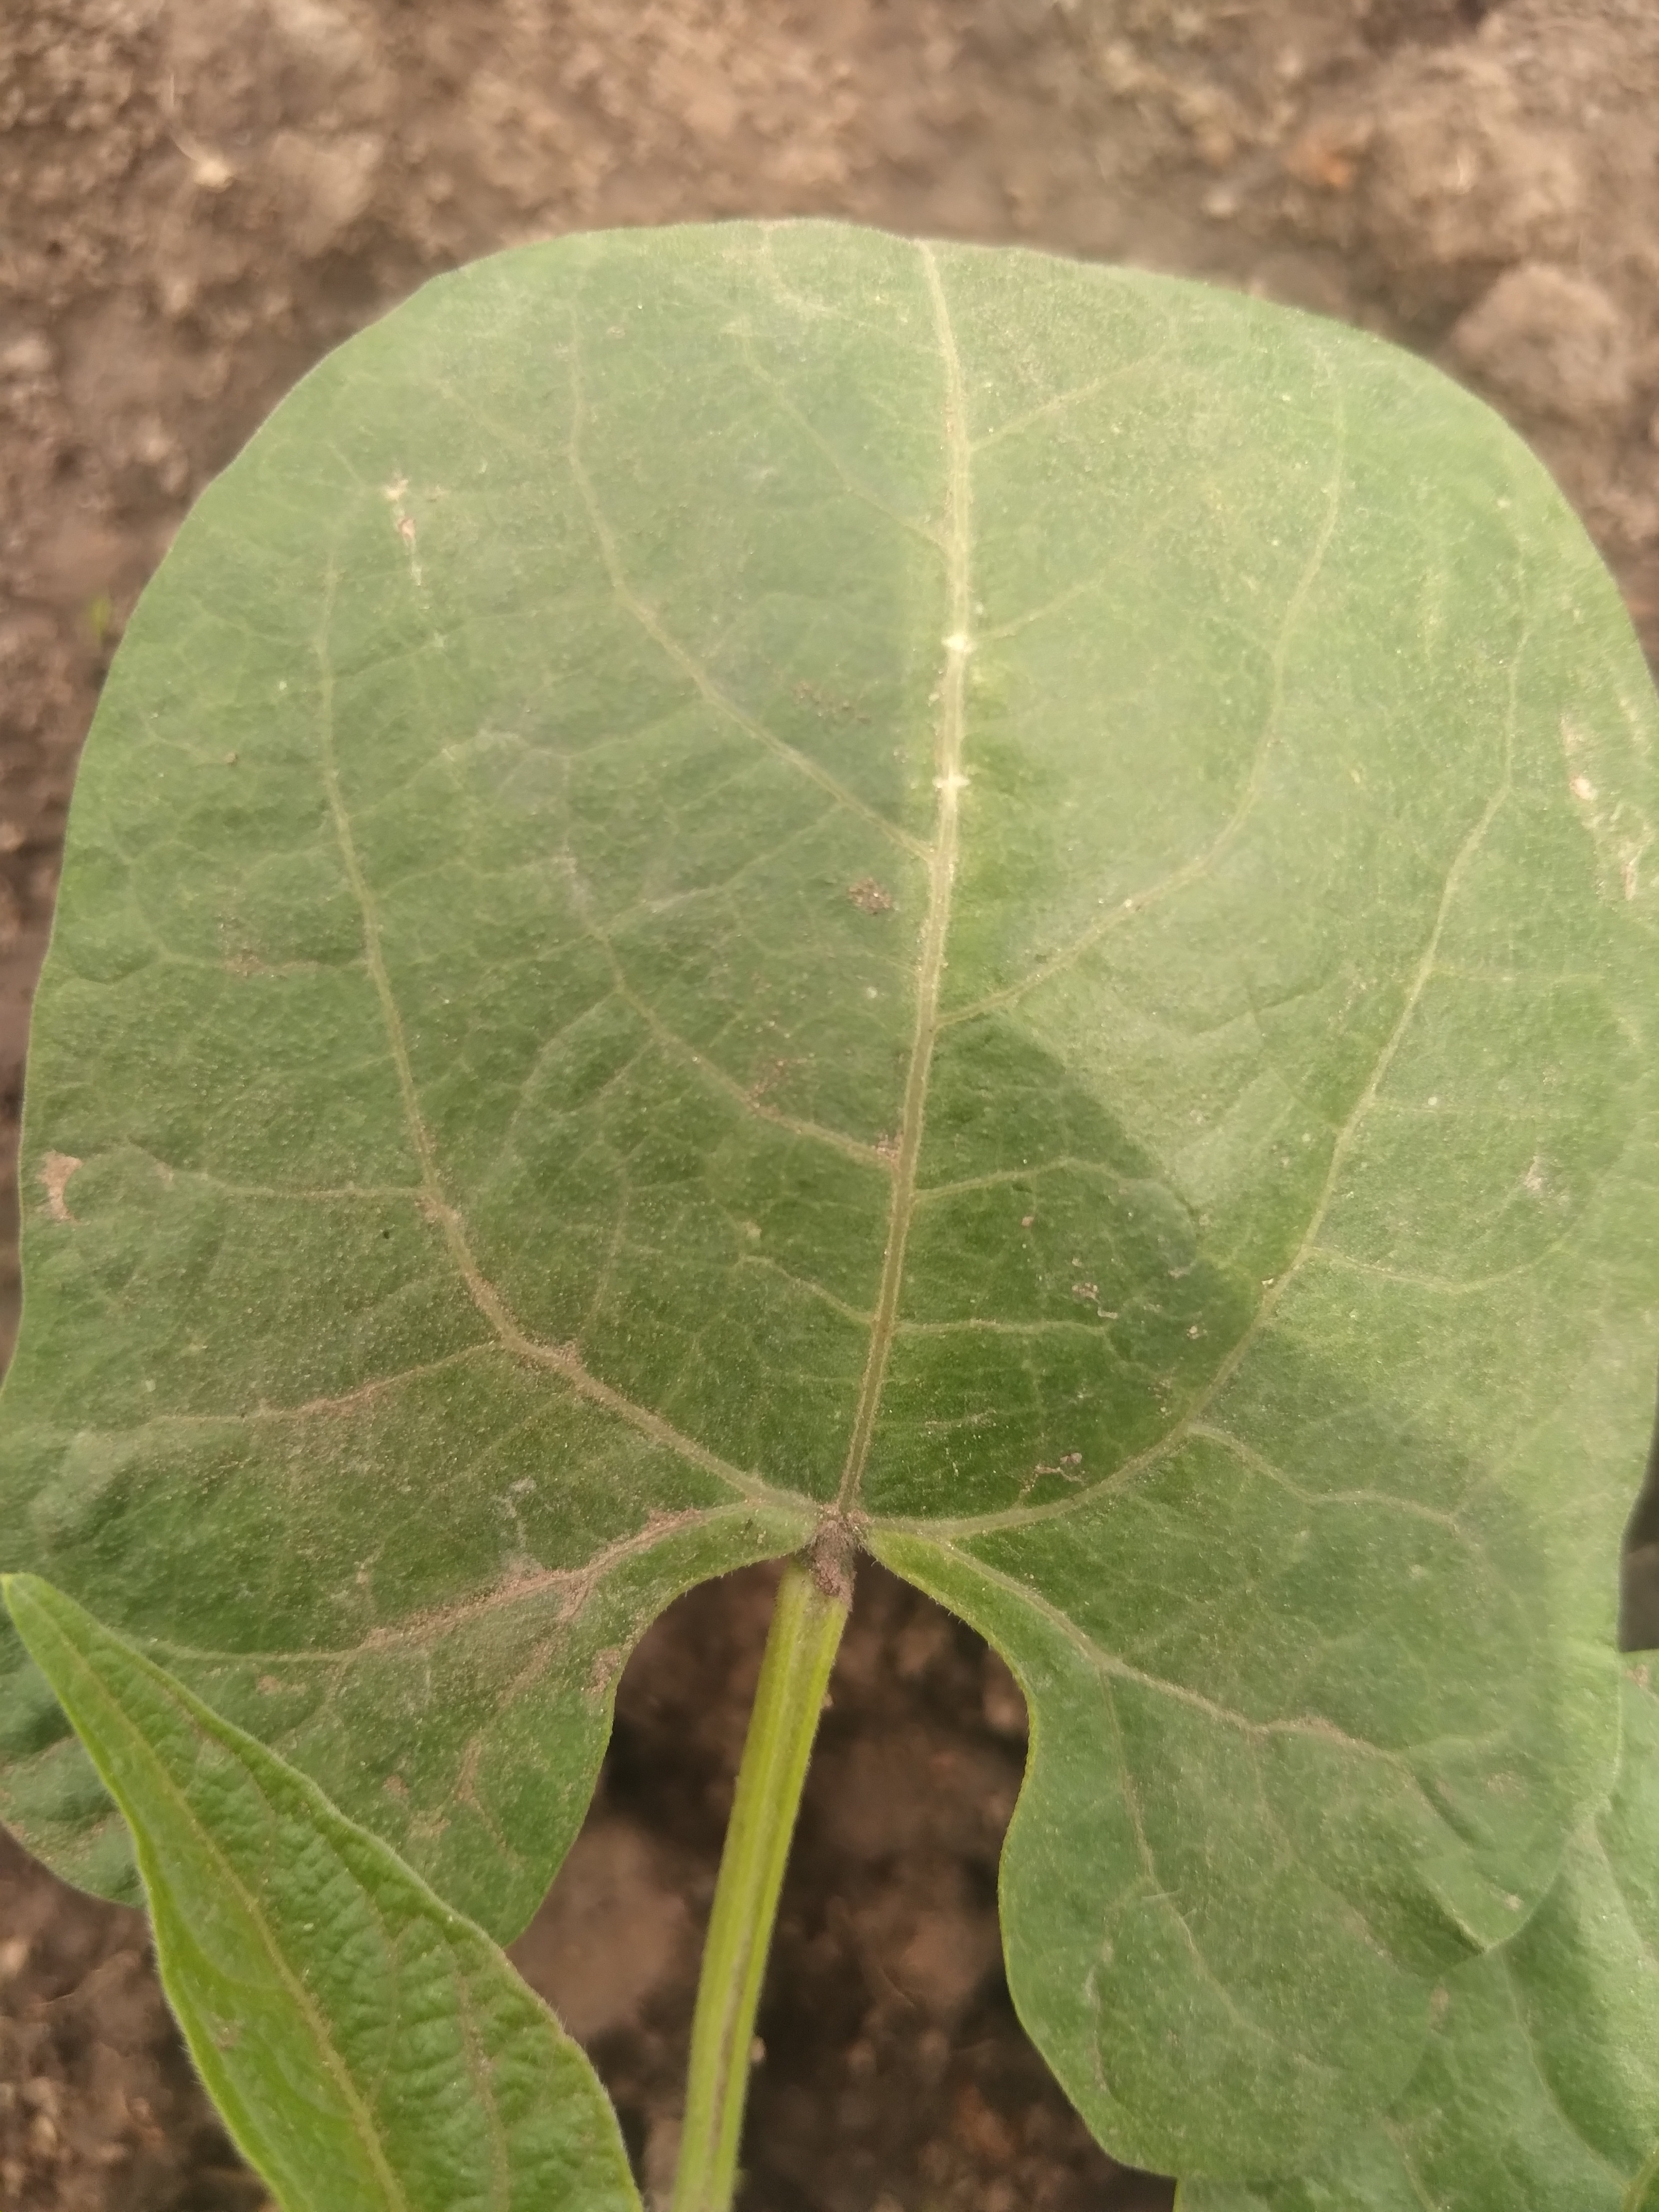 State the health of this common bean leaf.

healthy
